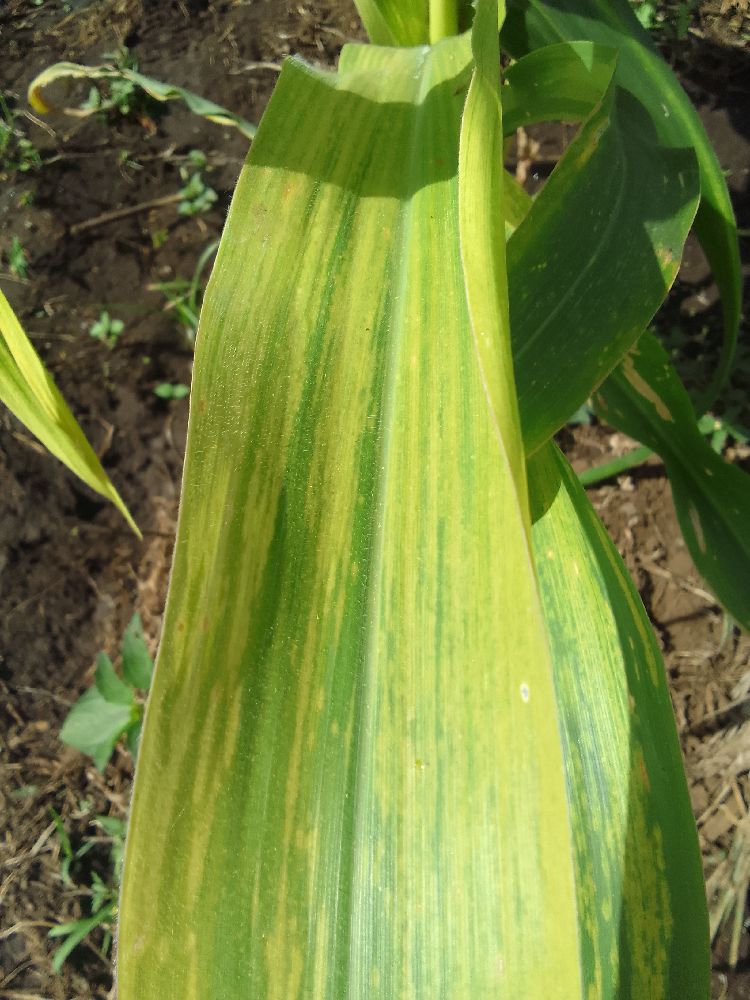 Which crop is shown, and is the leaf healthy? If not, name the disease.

maize, maize lethal necrosis
